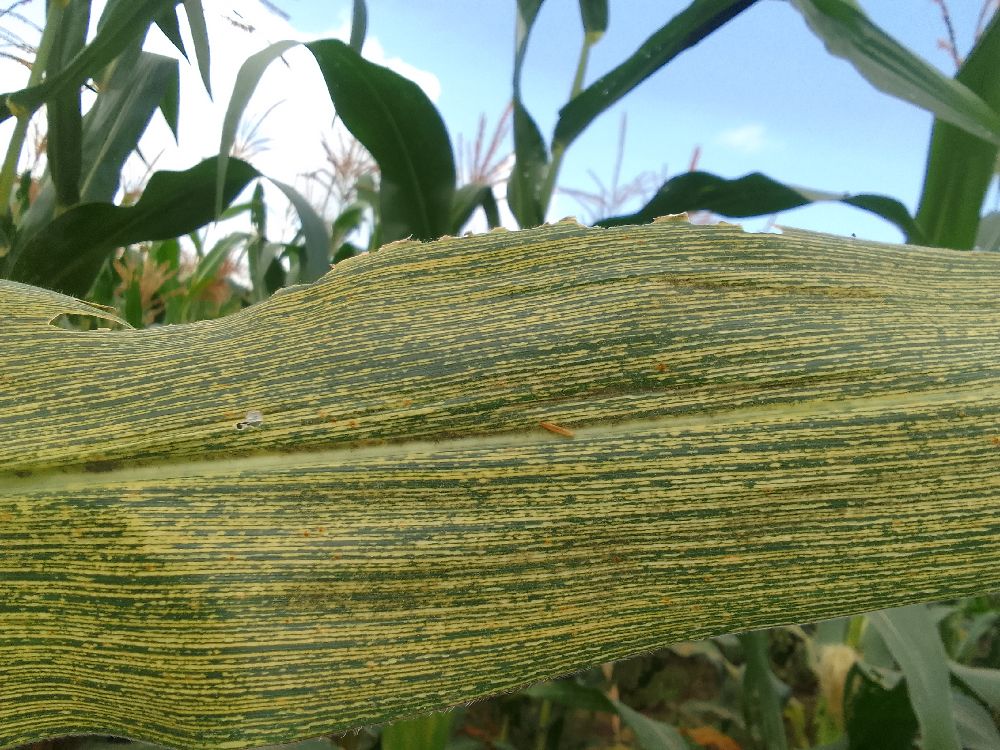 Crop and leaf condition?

maize, maize streak virus
